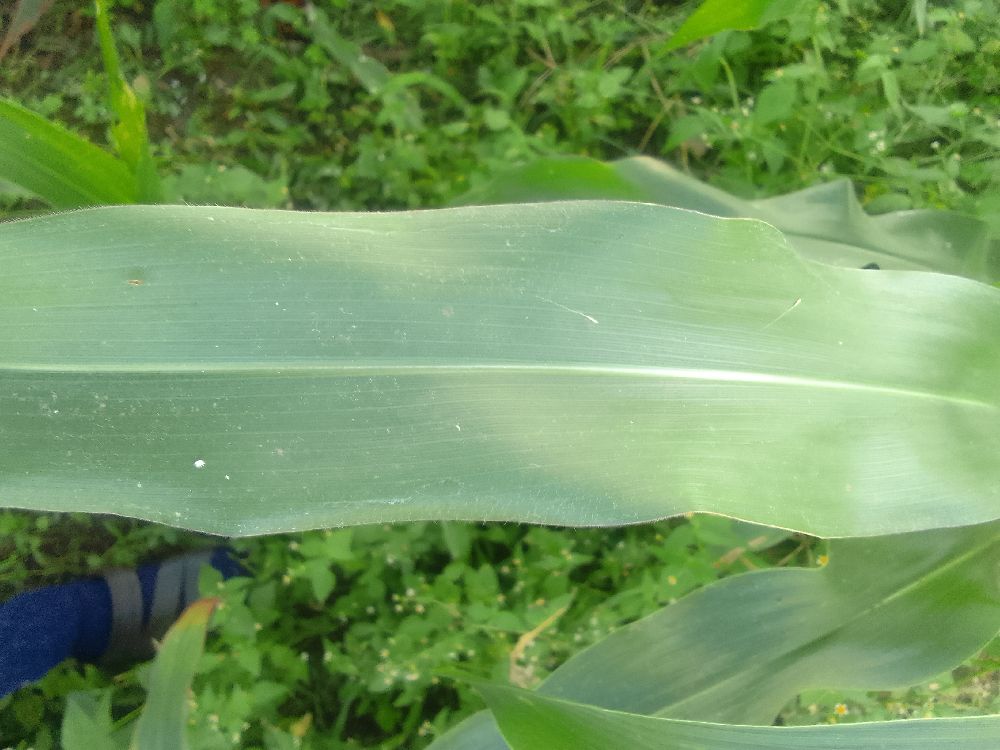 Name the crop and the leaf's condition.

maize, healthy
